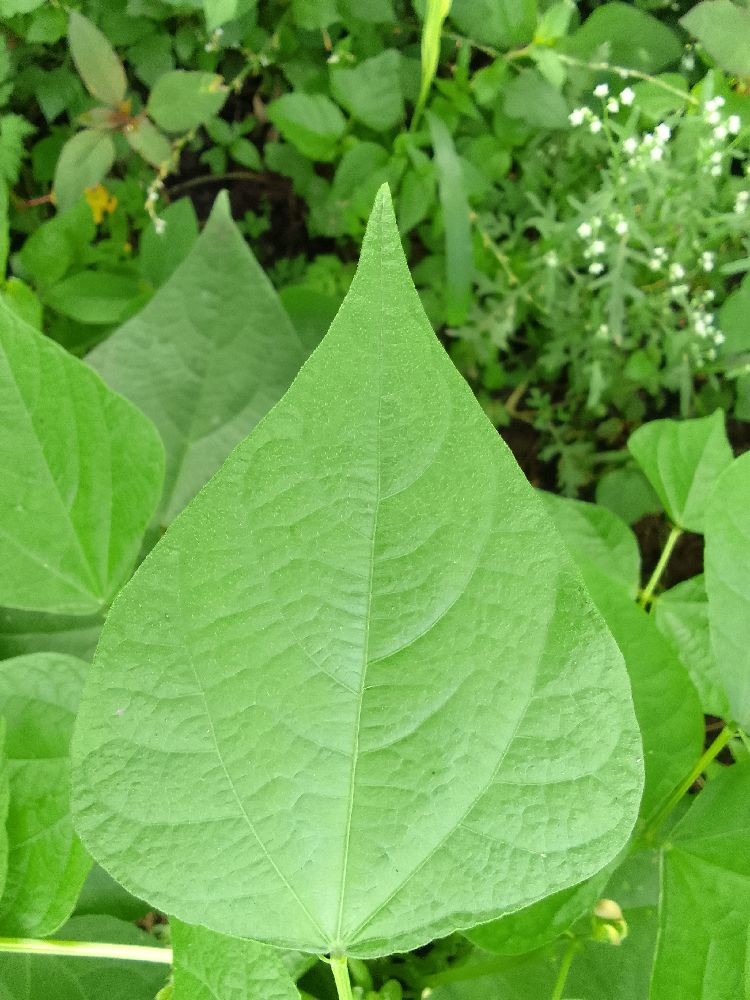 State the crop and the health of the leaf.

common bean, healthy
